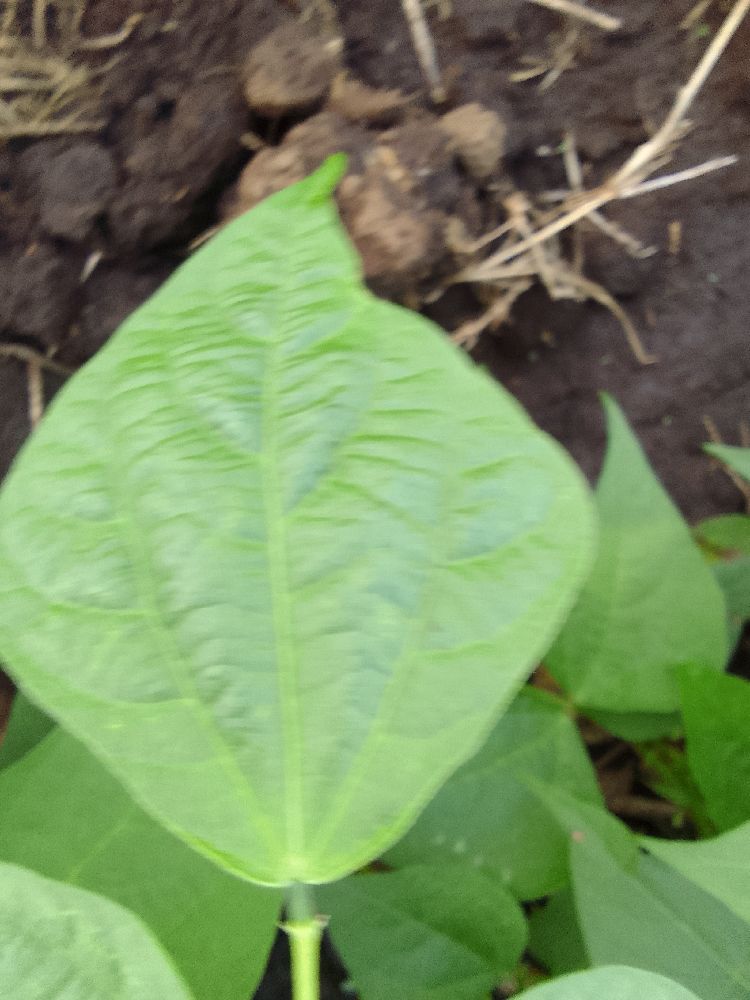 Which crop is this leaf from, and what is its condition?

common bean, healthy
